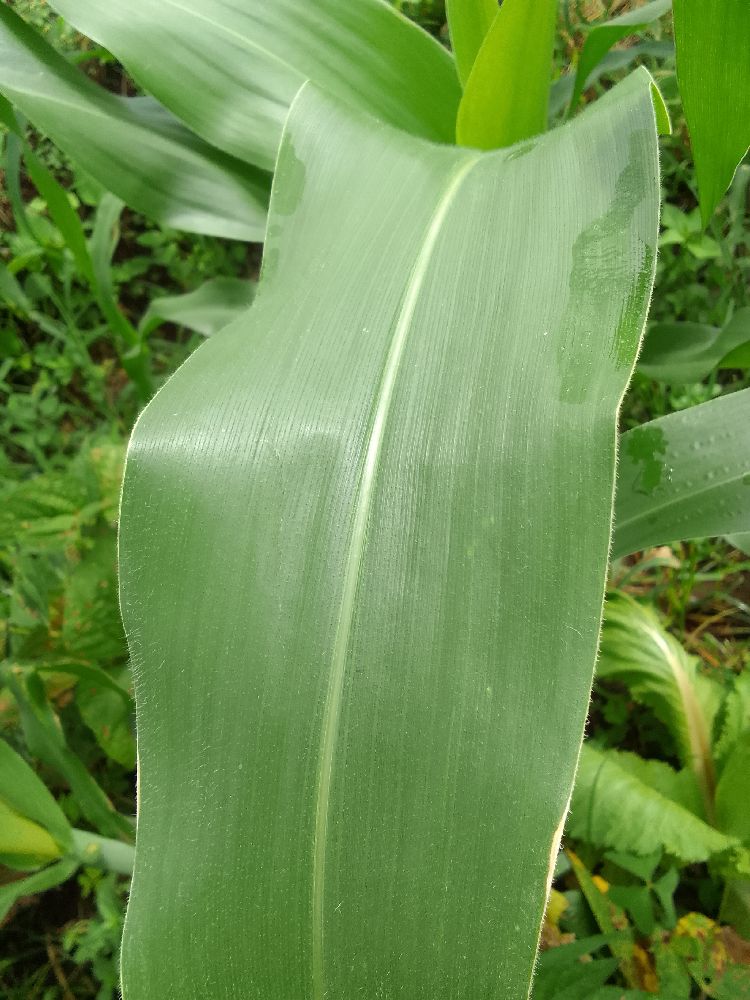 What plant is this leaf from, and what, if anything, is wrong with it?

maize, healthy
